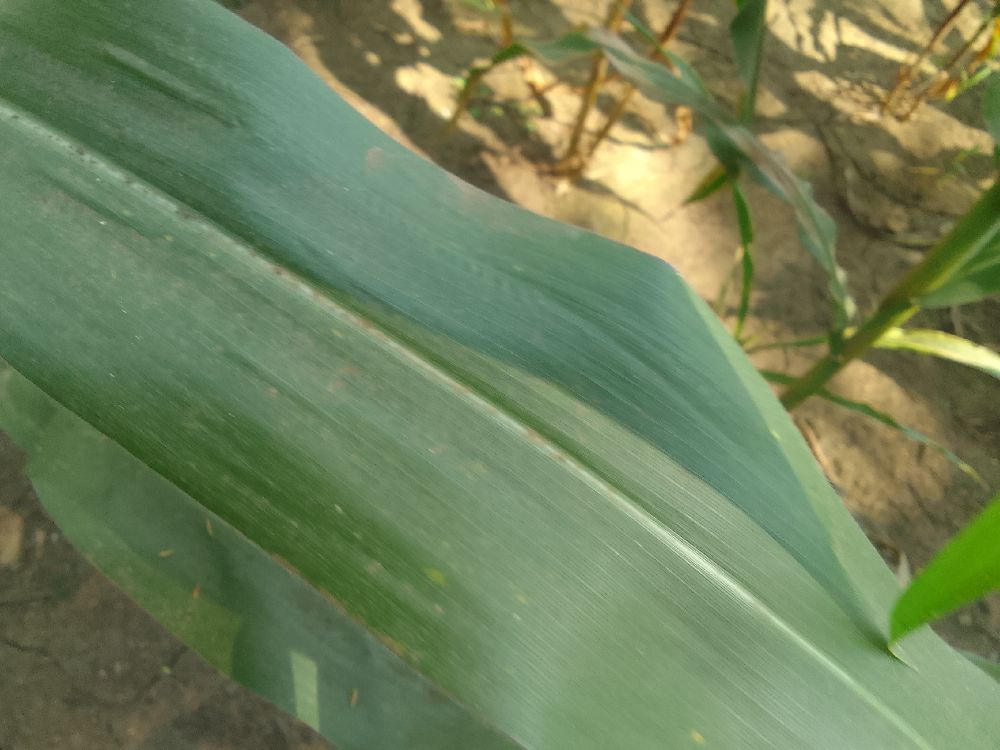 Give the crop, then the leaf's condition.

maize, healthy
